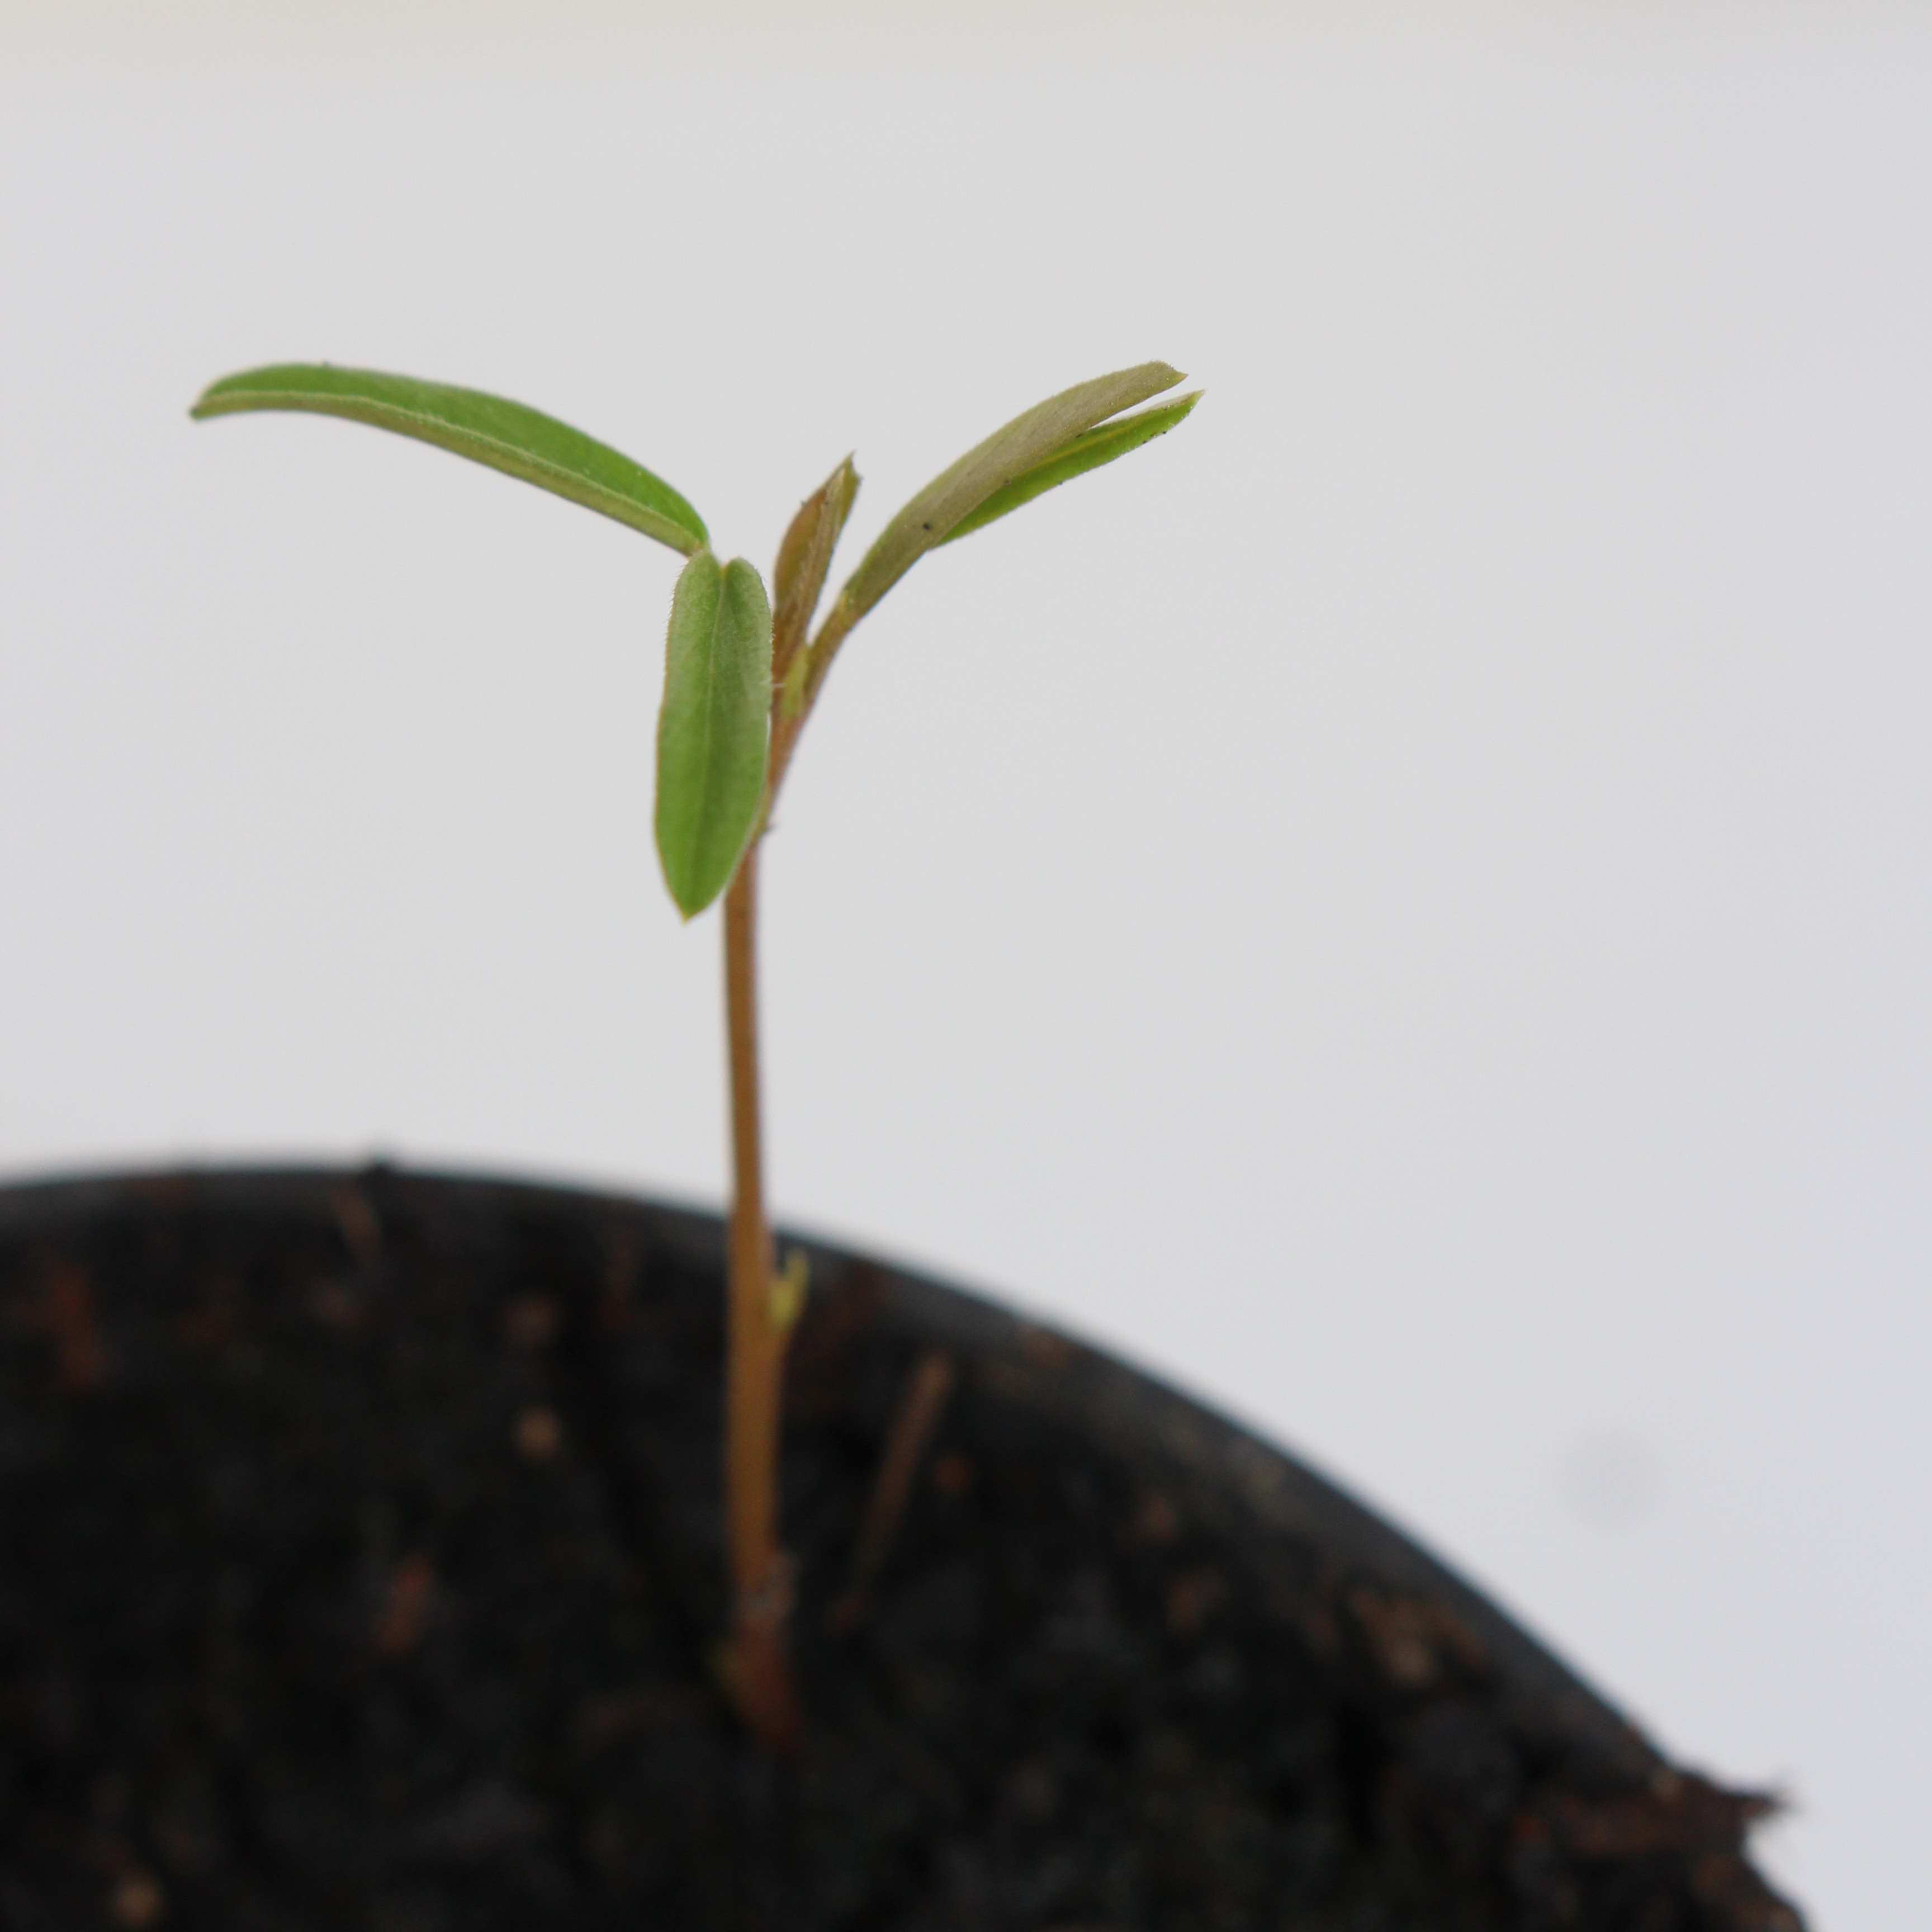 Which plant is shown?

Vicia sativa
